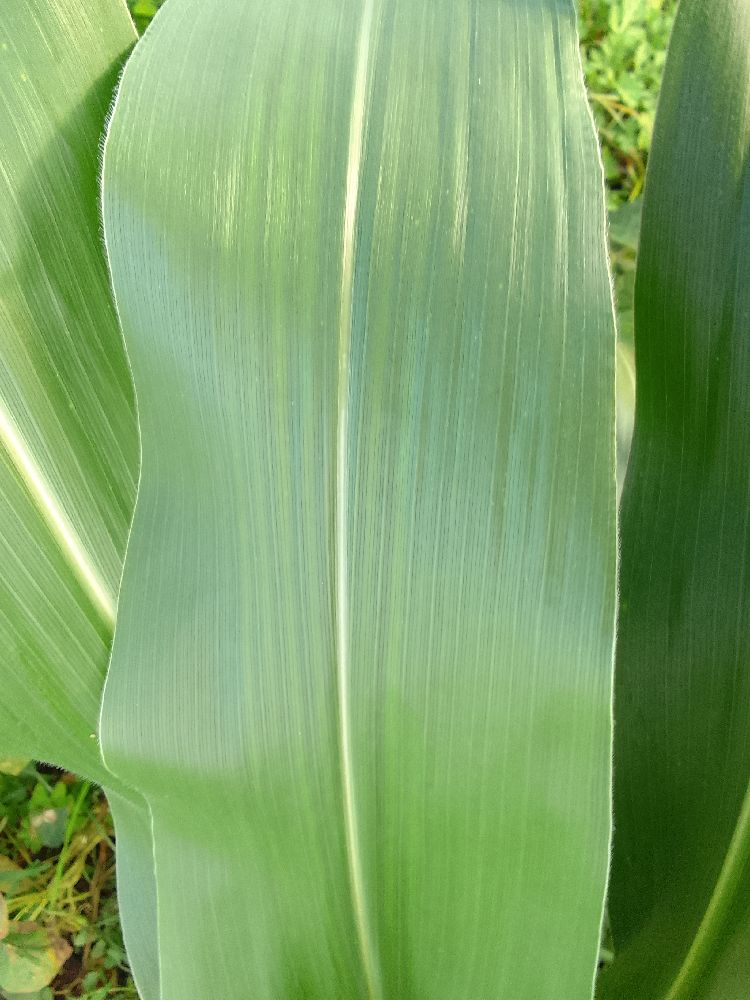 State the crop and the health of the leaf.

maize, healthy
